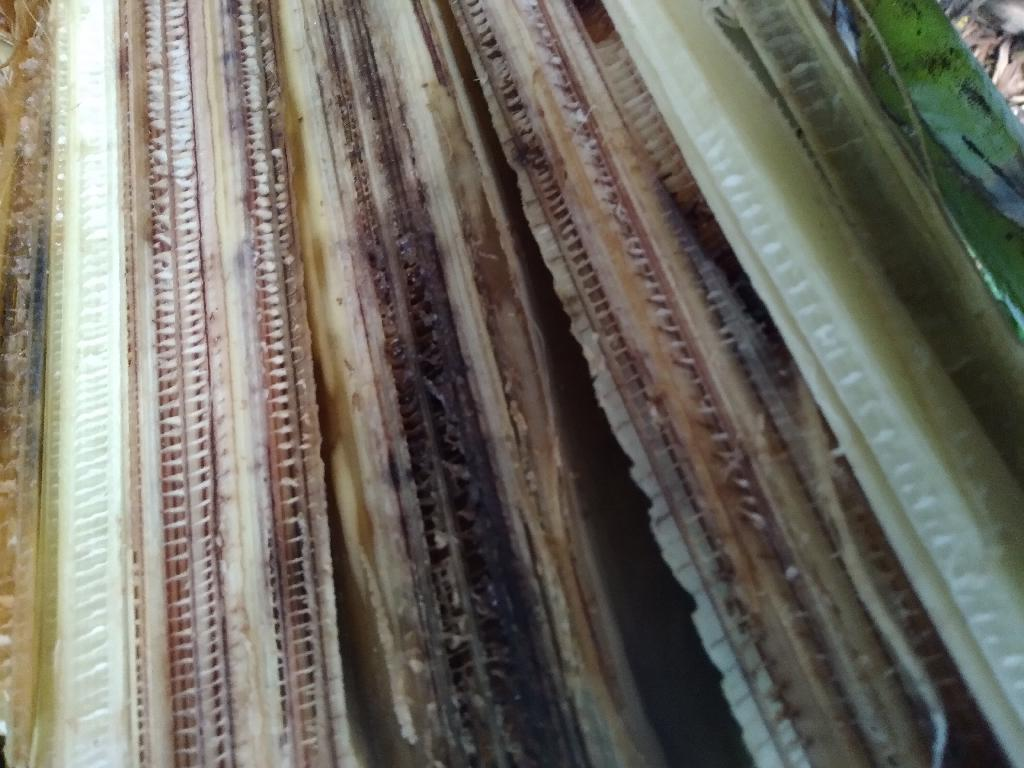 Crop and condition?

banana, fusarium wilt race 1
